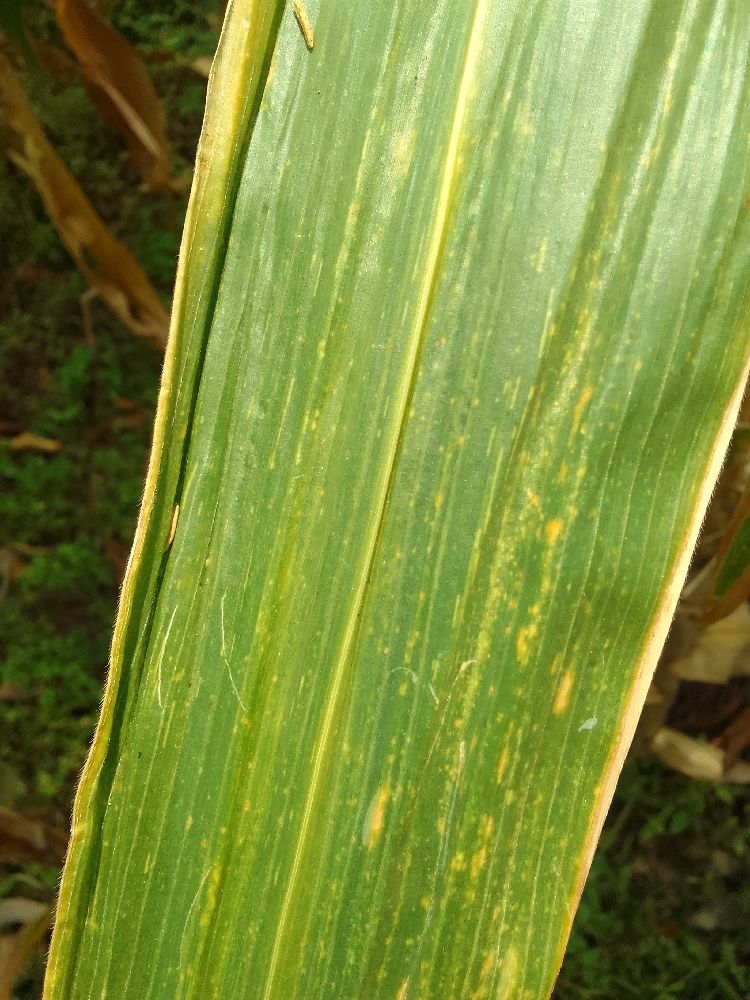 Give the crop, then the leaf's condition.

maize, maize lethal necrosis
